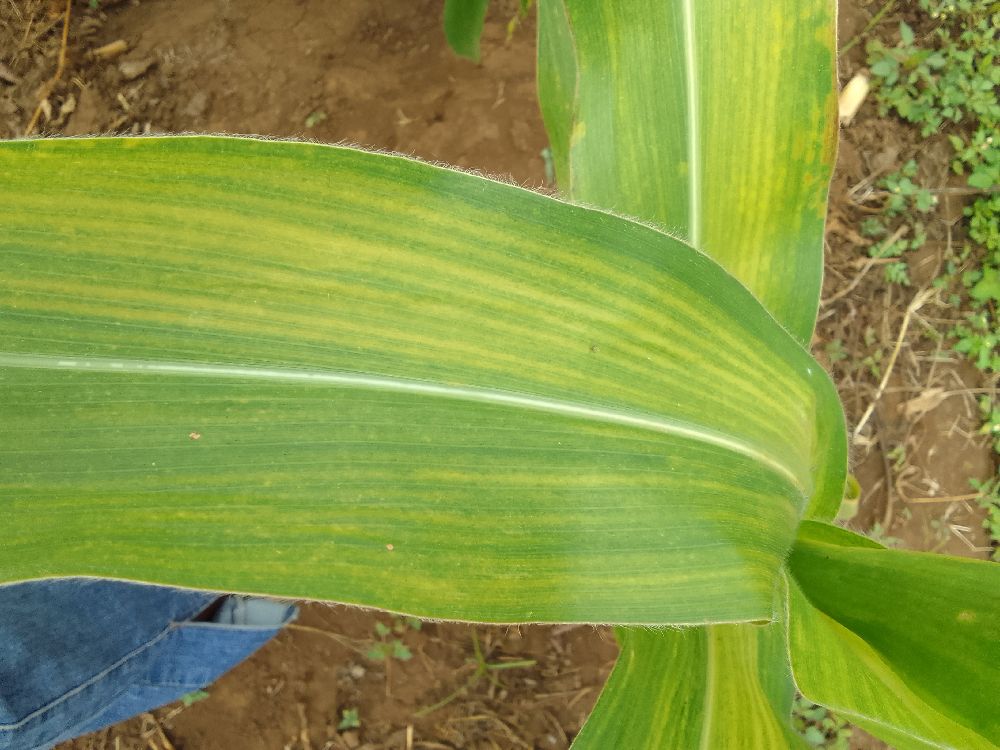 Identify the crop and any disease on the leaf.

maize, maize lethal necrosis
